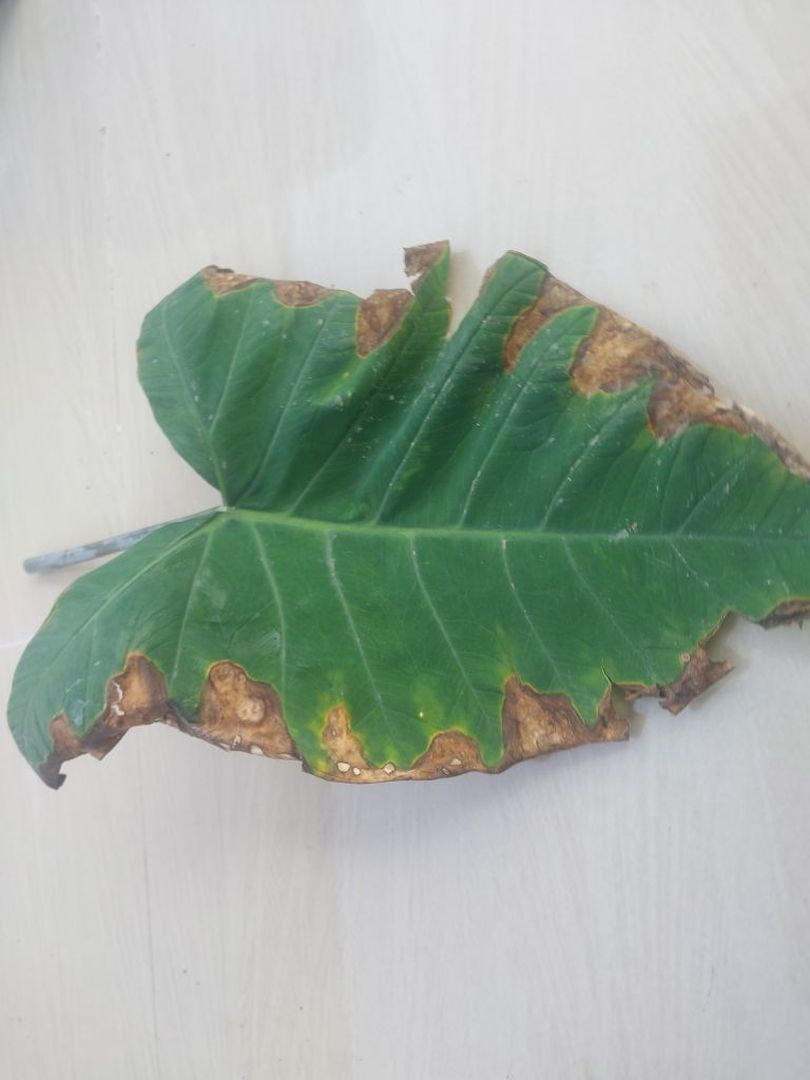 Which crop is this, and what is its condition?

taro, leaf blight
